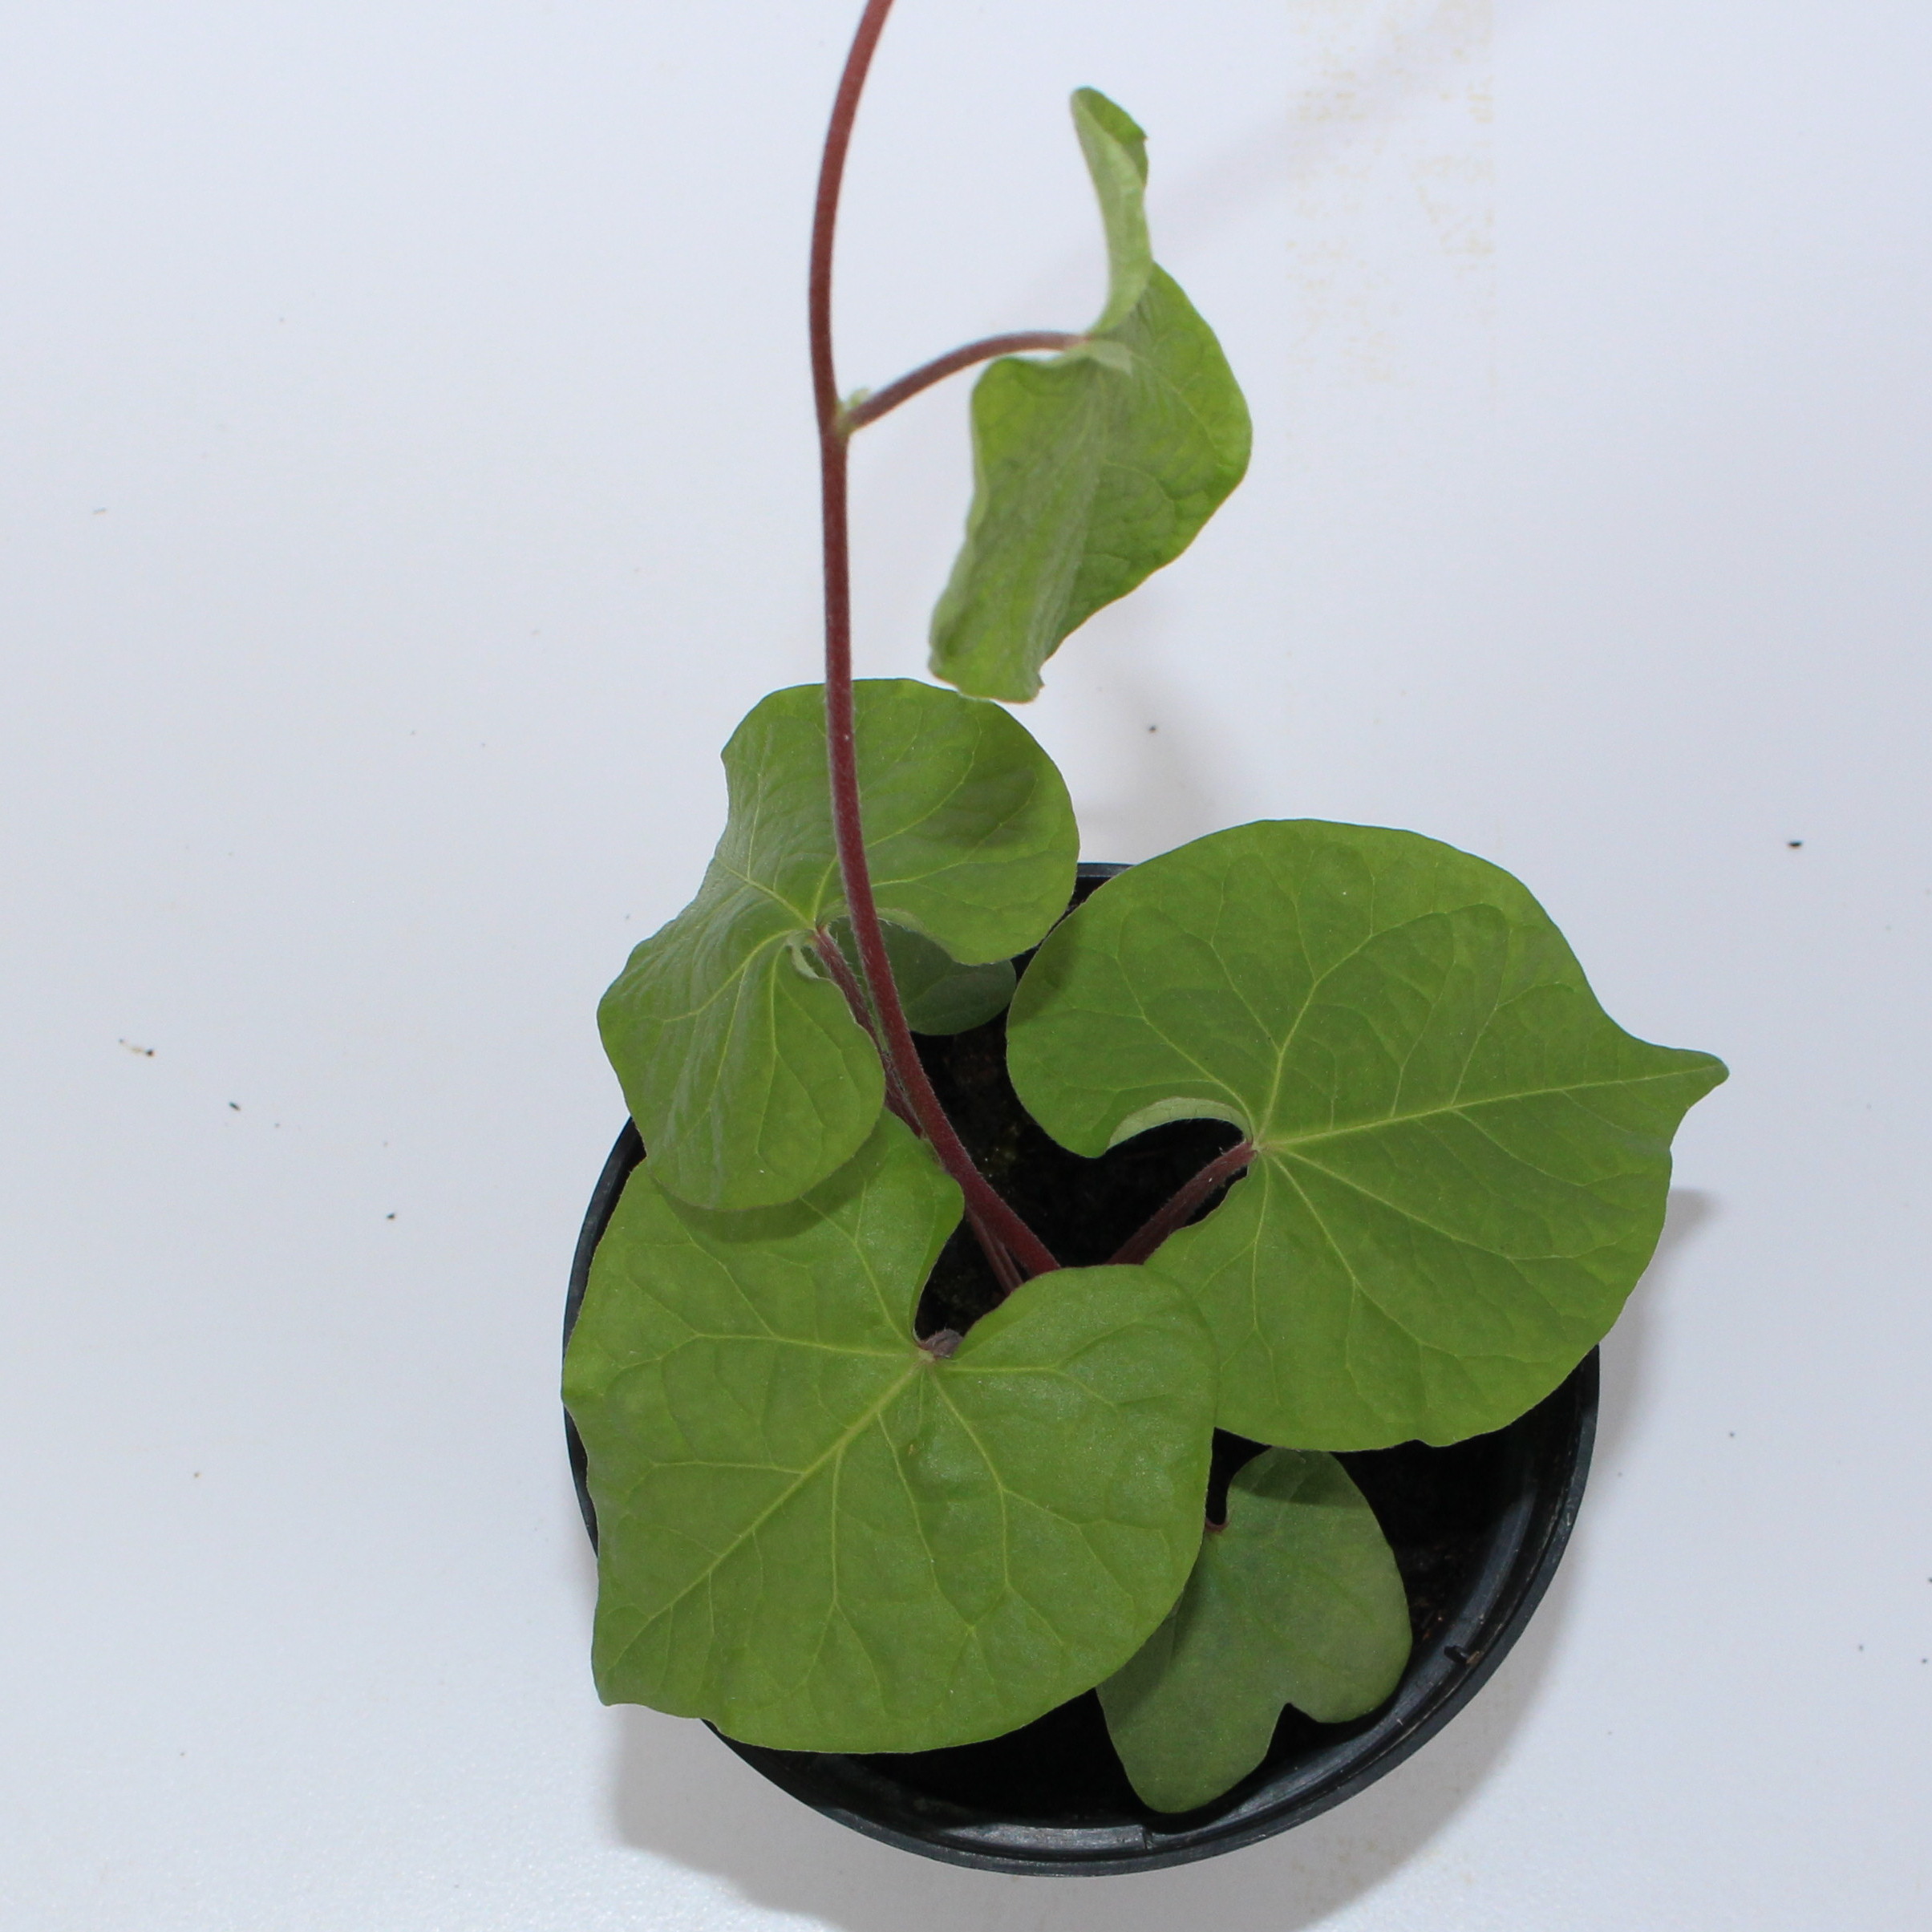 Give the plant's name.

Convolvulus arvensis
